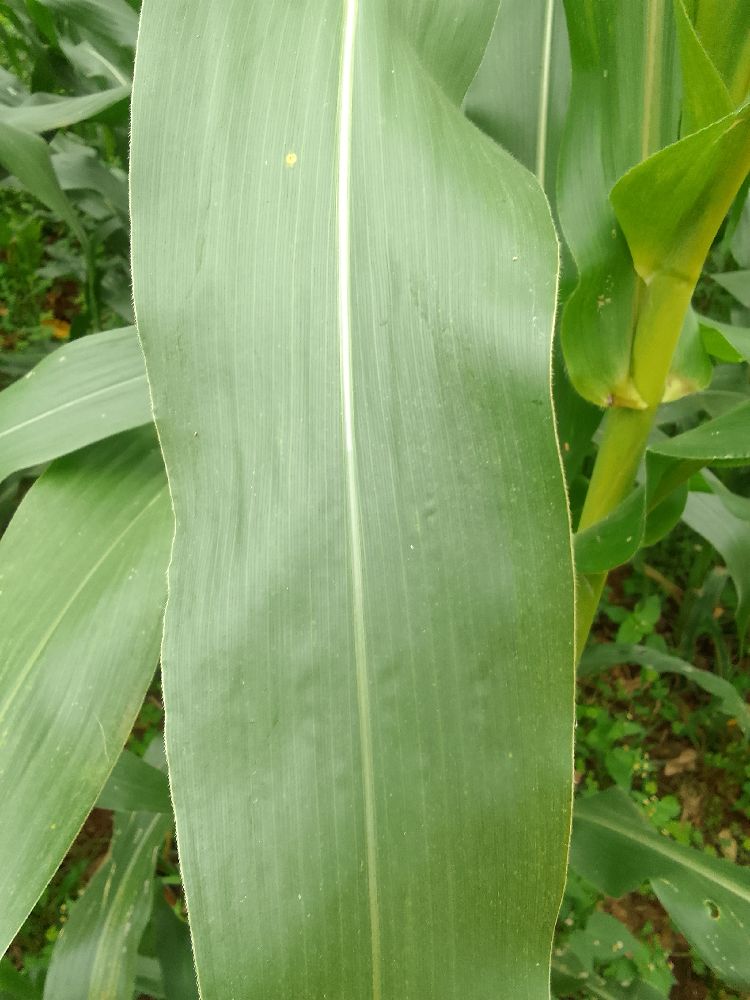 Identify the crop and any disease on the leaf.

maize, healthy
